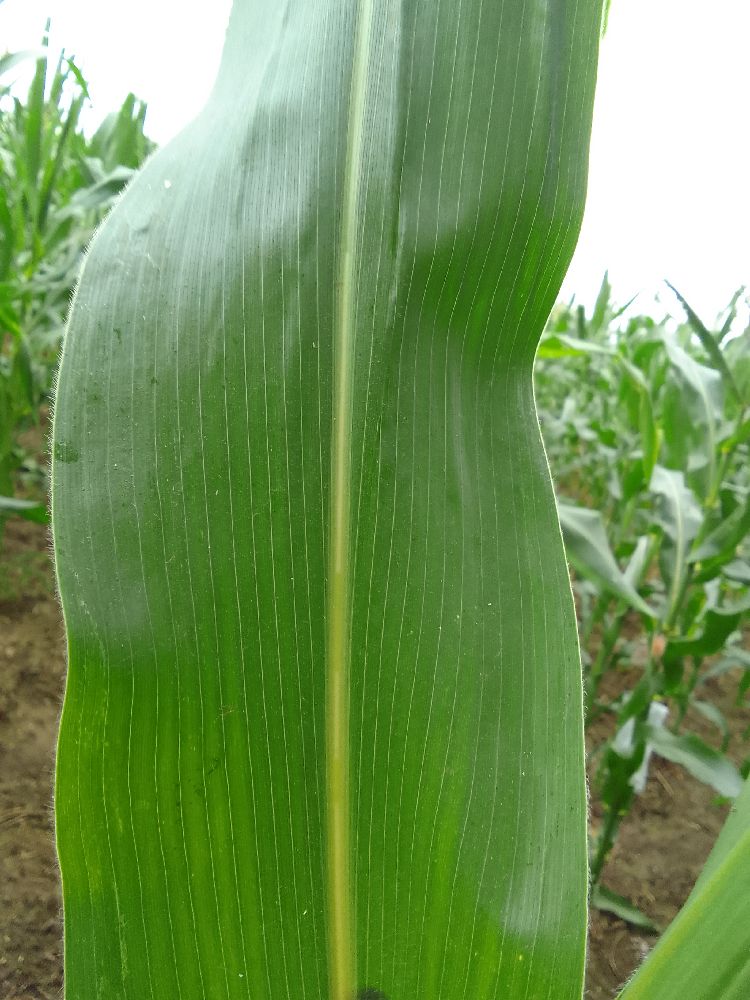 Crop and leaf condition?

maize, healthy
